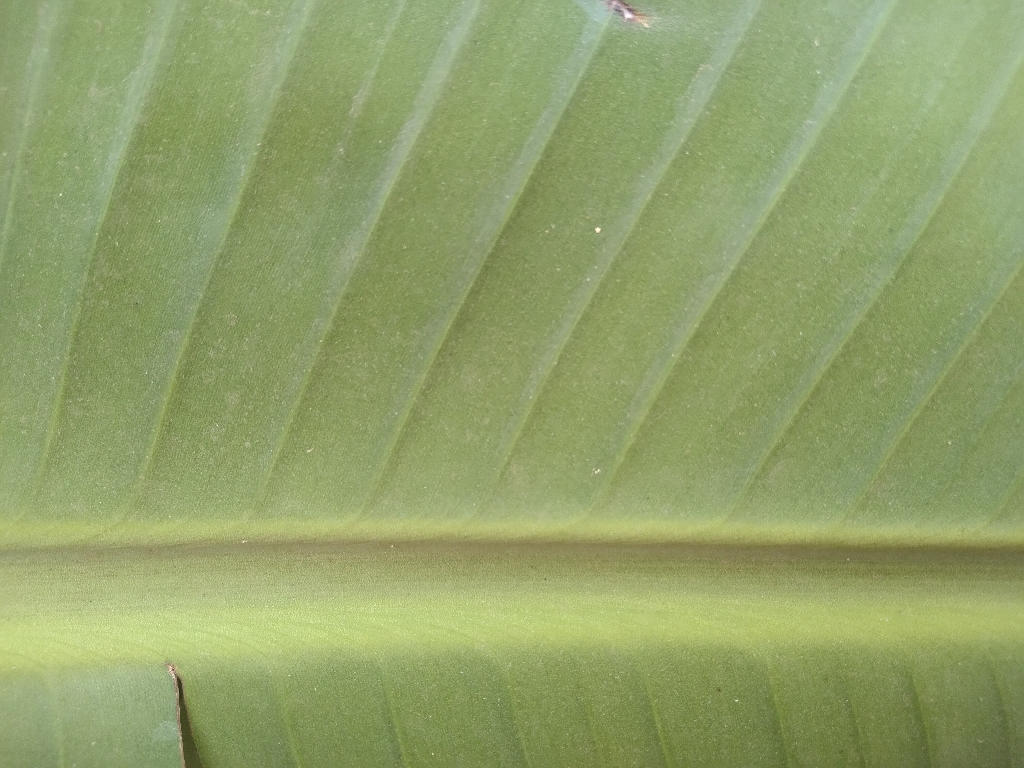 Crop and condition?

banana, healthy
